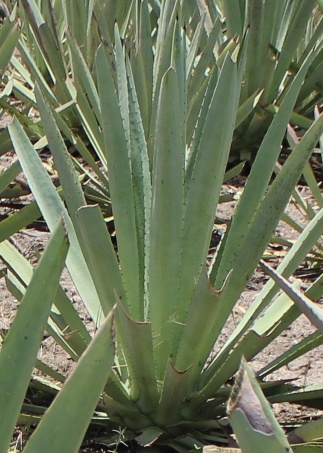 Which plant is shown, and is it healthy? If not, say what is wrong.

agave, healthy
